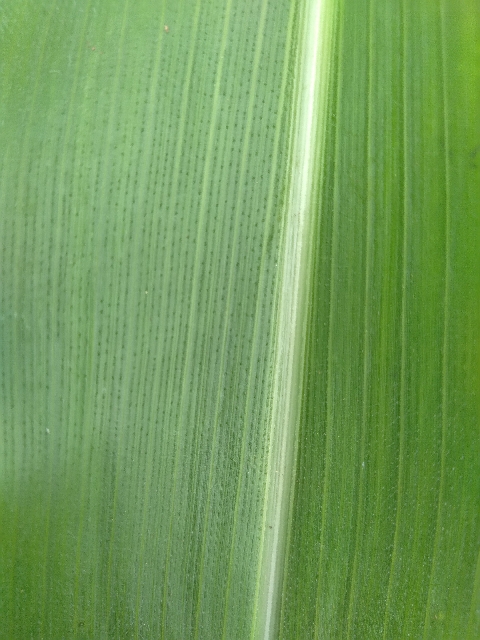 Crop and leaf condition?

maize, healthy
